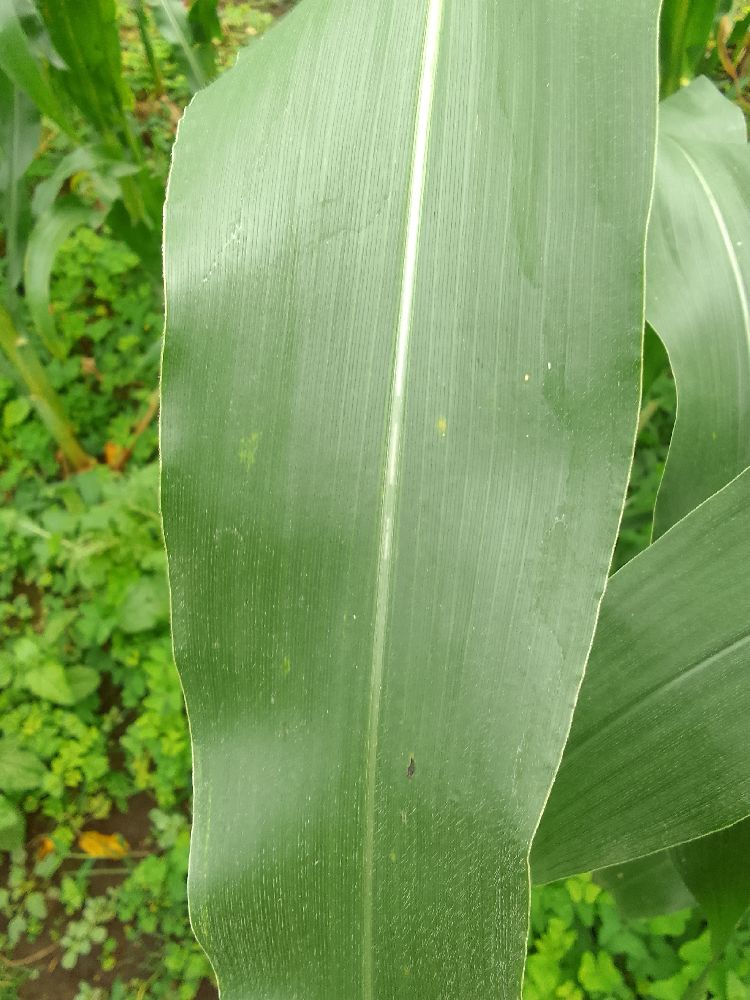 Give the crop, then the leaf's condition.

maize, healthy
